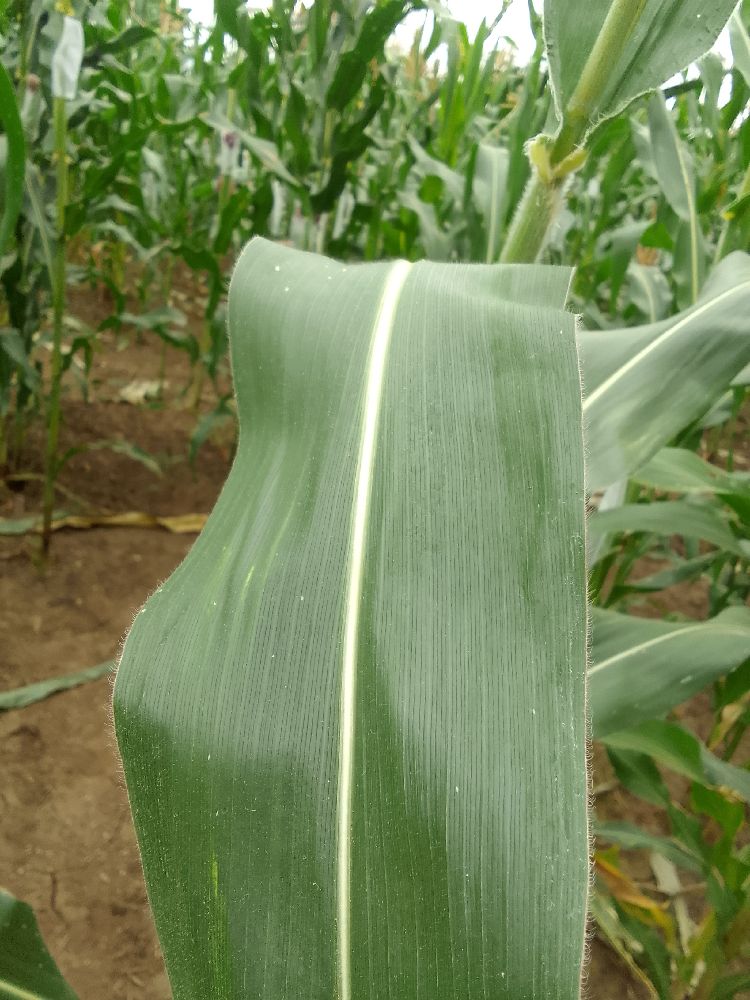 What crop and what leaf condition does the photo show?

maize, healthy
